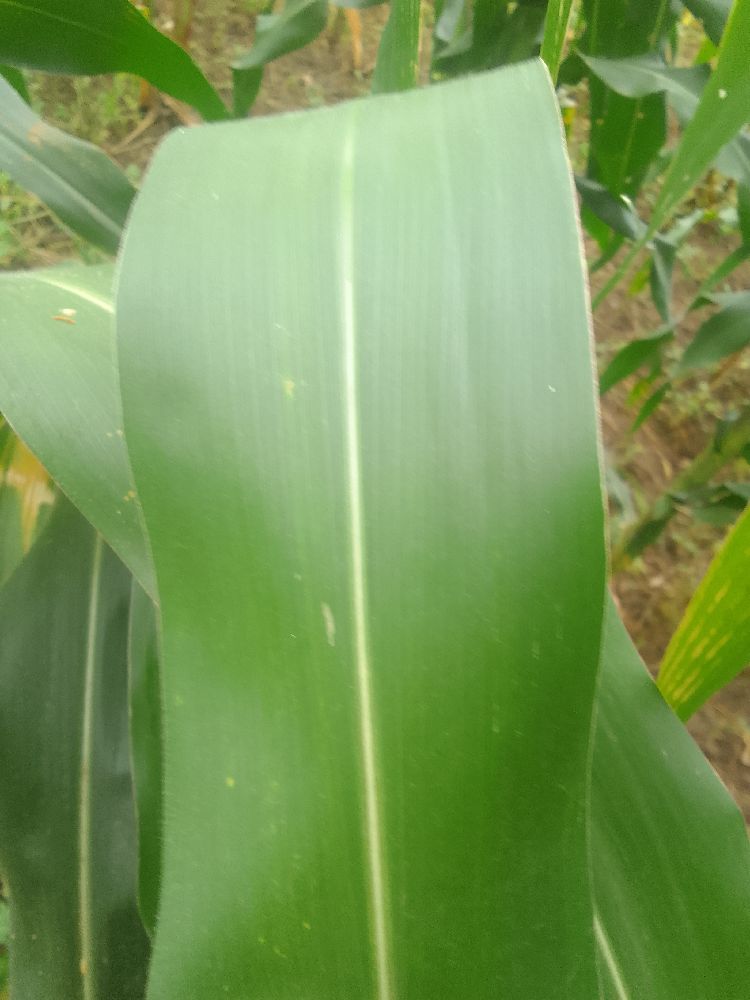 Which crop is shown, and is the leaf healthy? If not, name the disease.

maize, healthy
